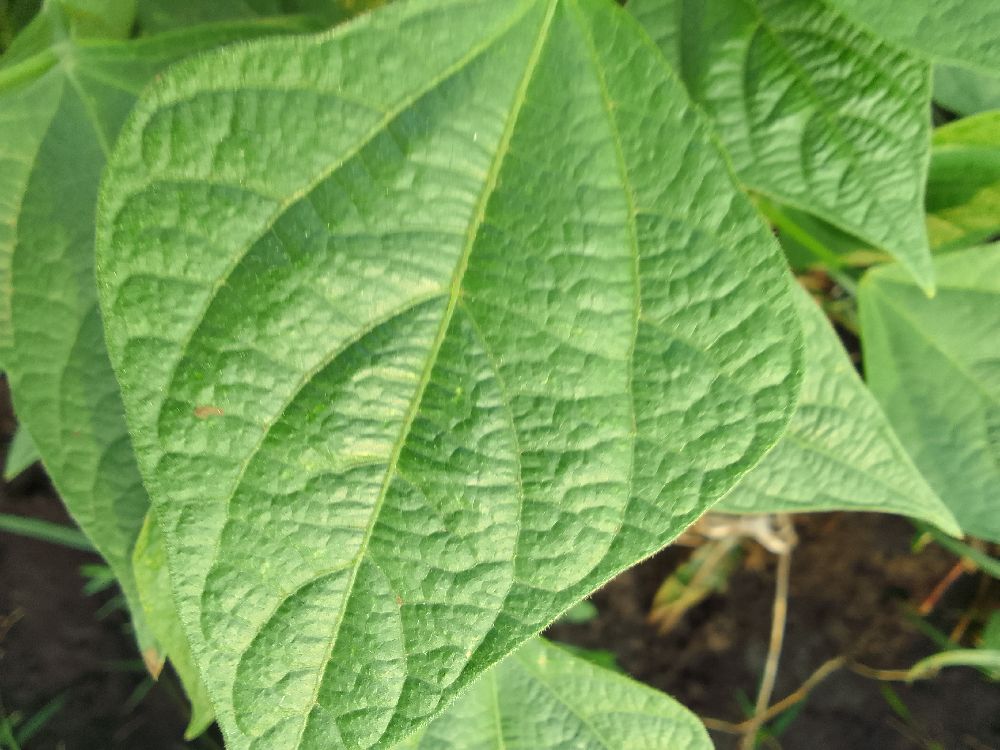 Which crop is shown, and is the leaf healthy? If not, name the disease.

common bean, healthy
